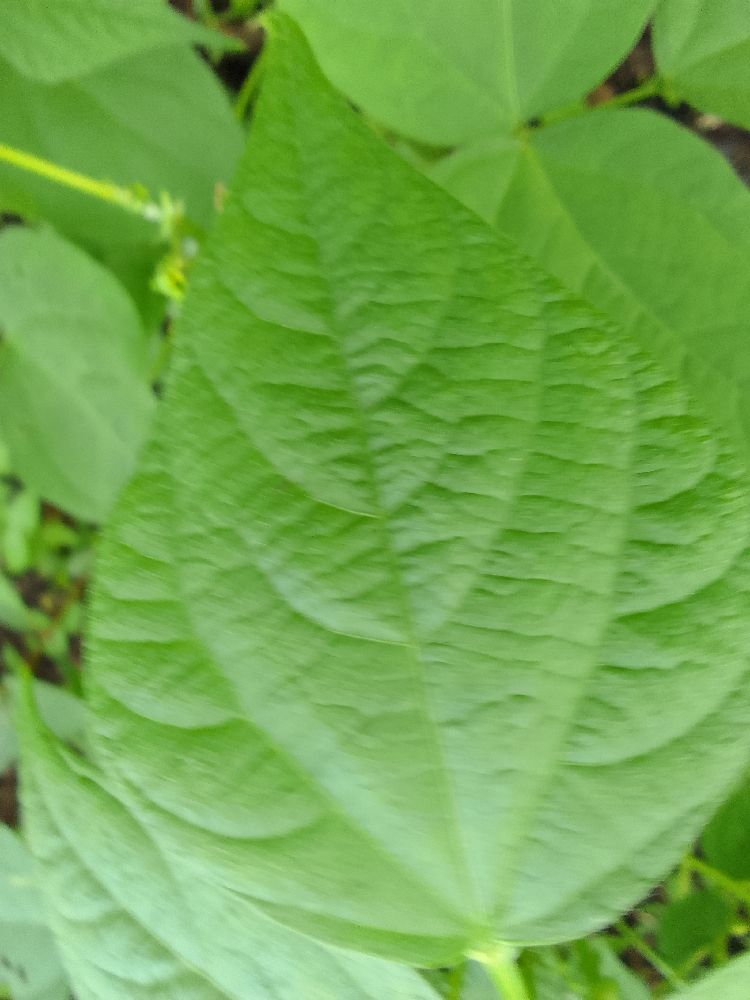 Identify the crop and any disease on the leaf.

common bean, healthy
